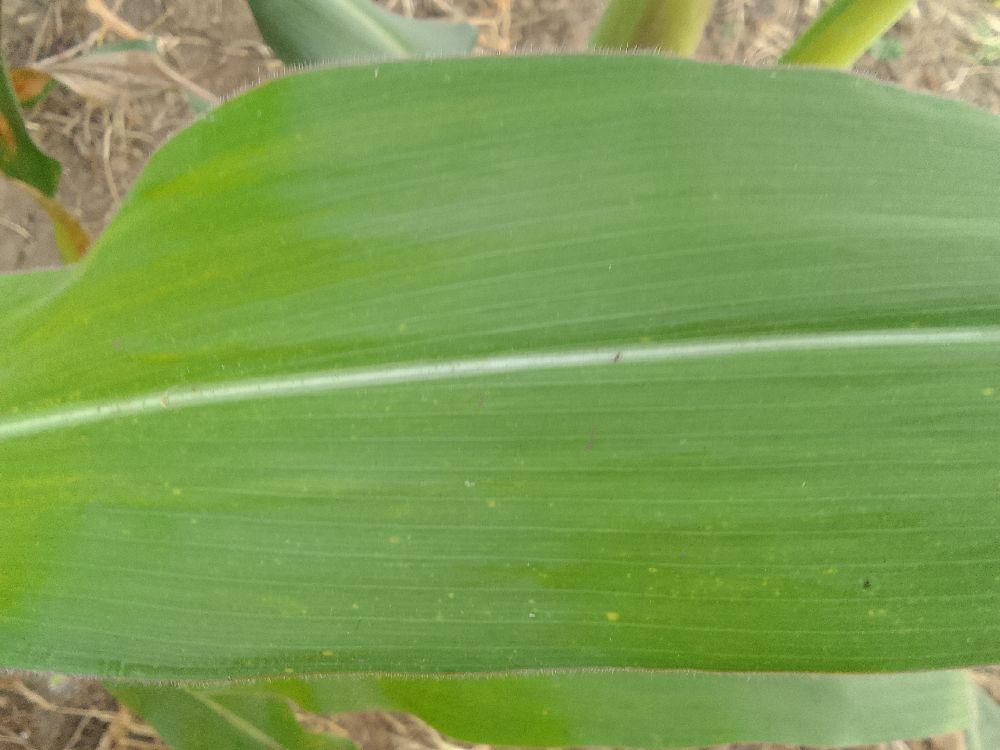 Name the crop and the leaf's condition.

maize, healthy
